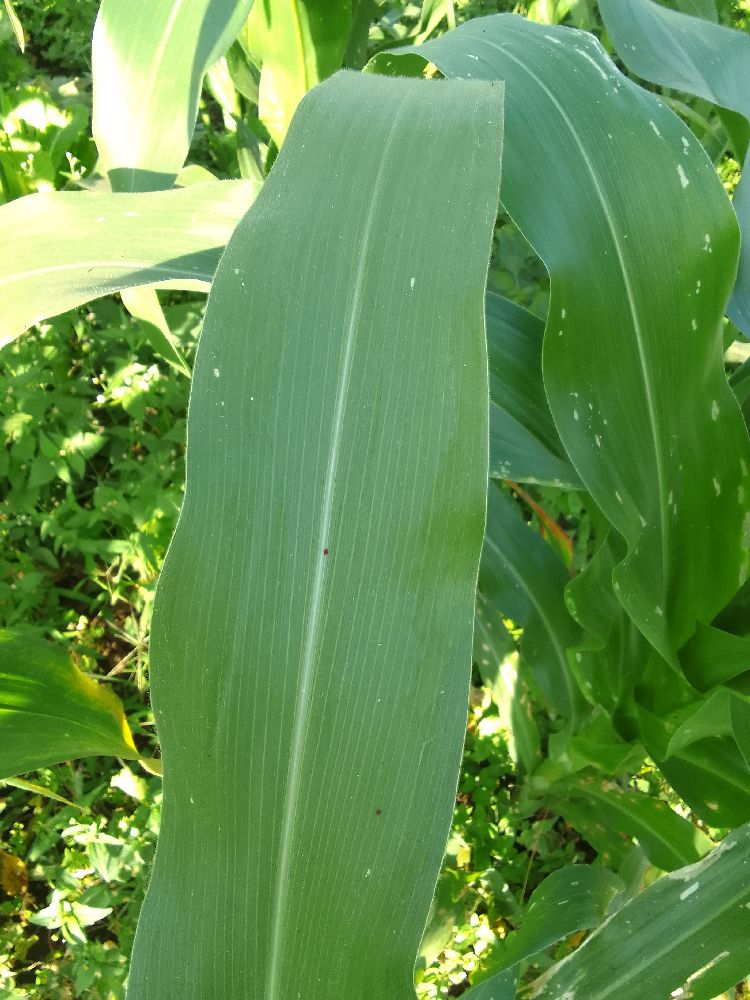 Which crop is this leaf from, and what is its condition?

maize, healthy
